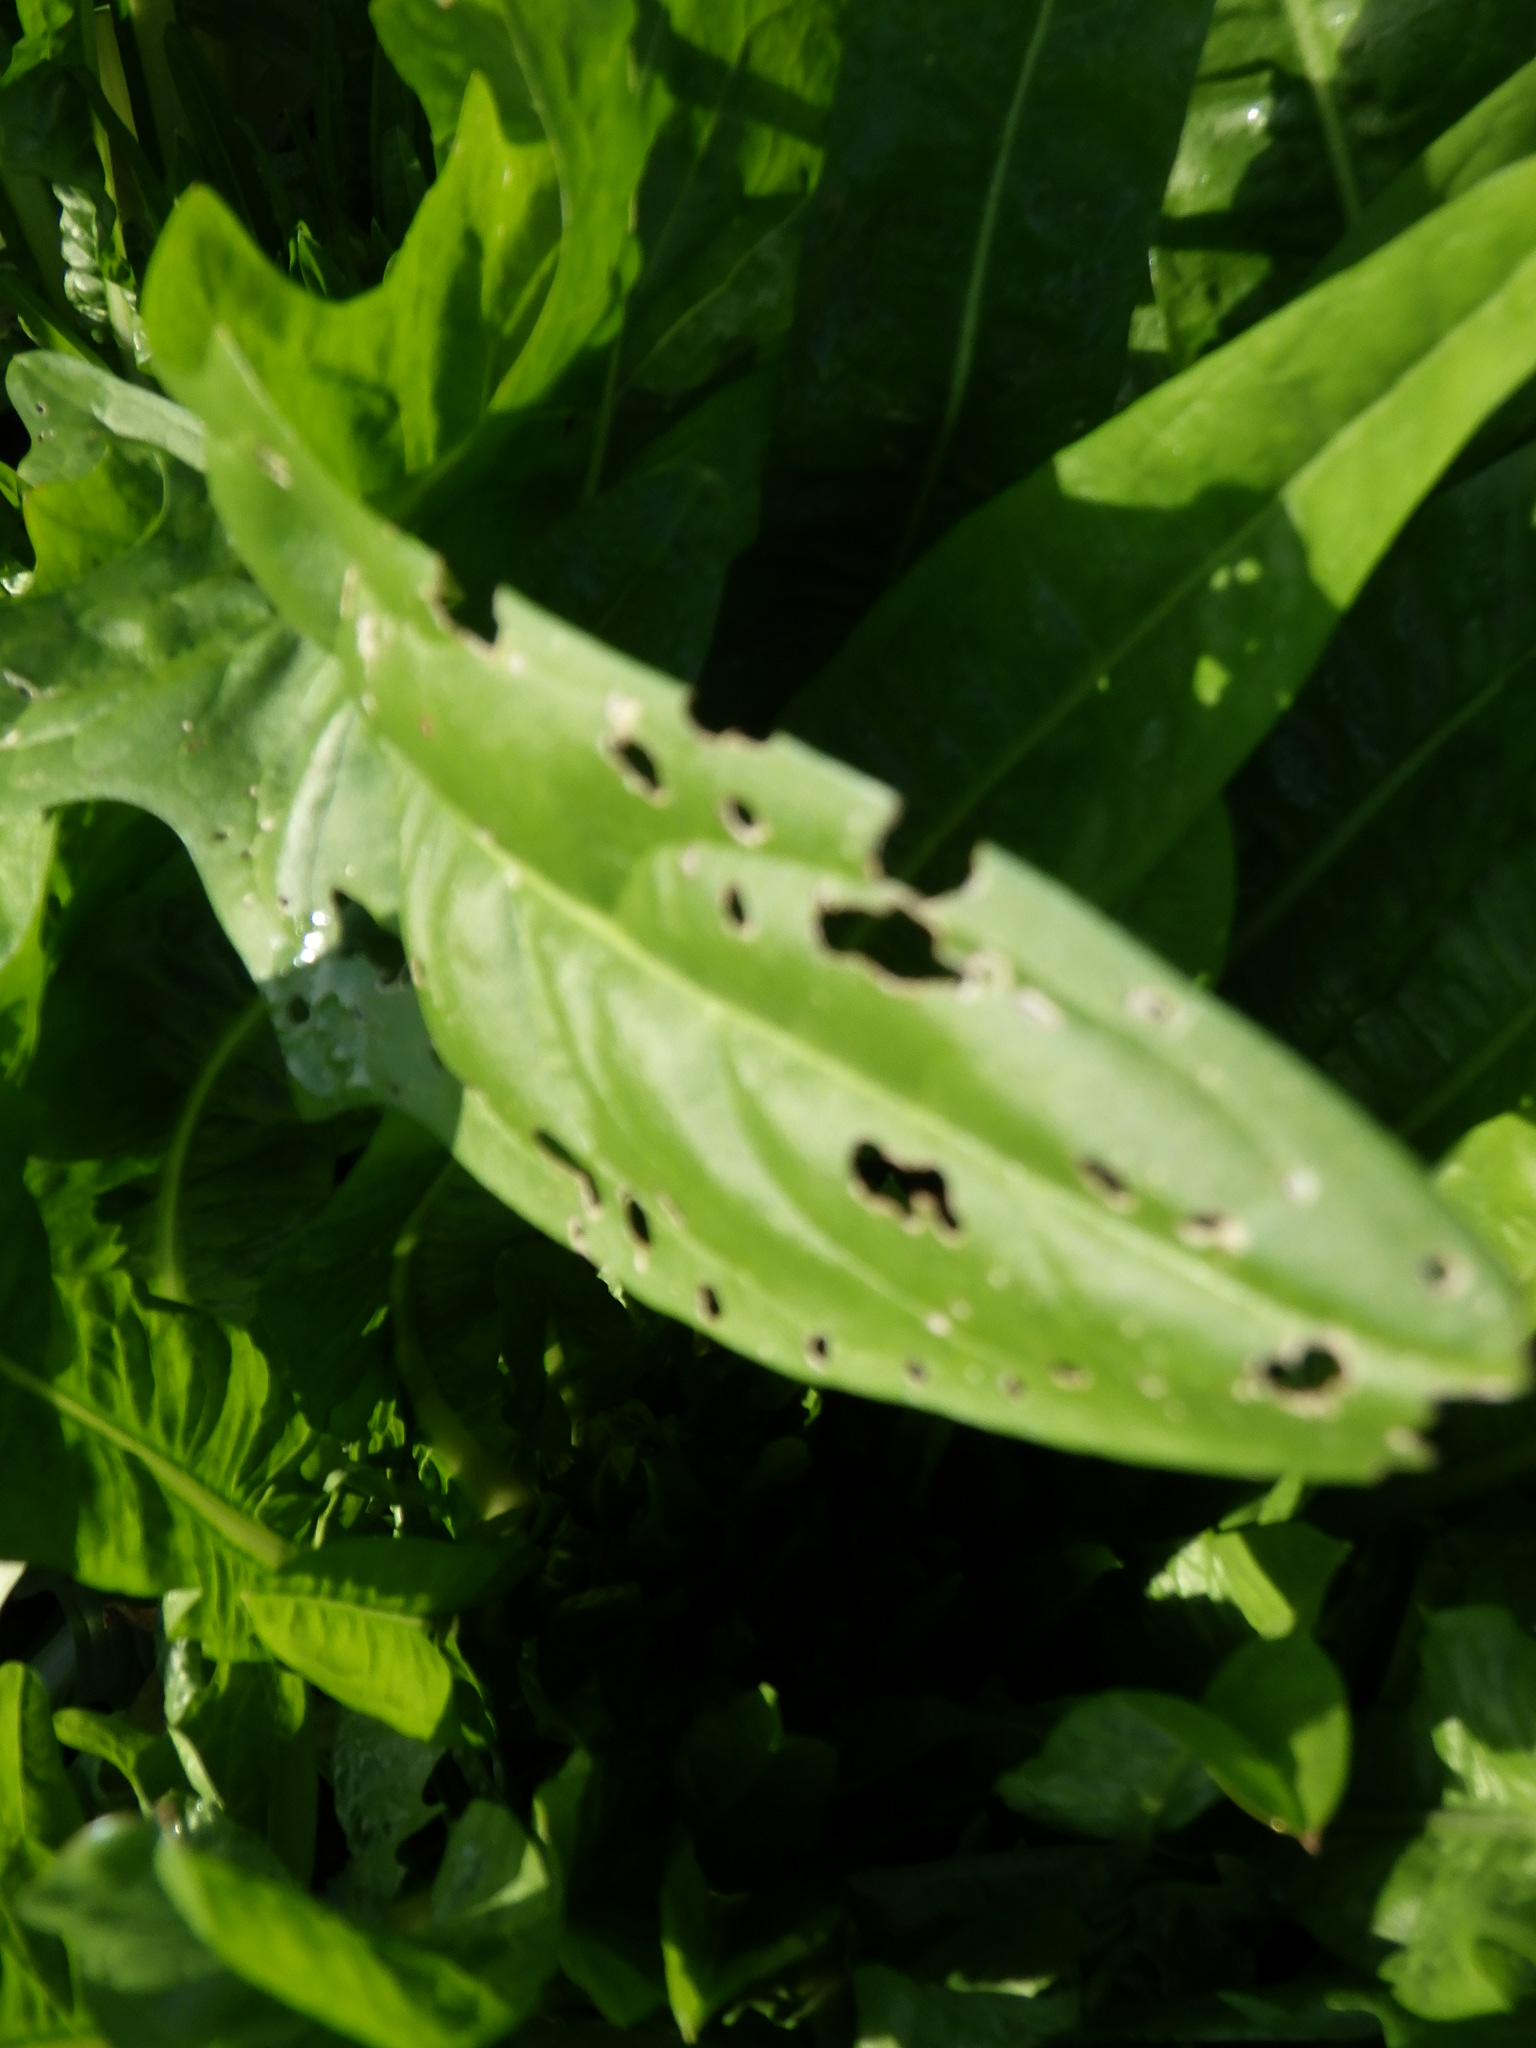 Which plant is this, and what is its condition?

chicory, phytophagous
